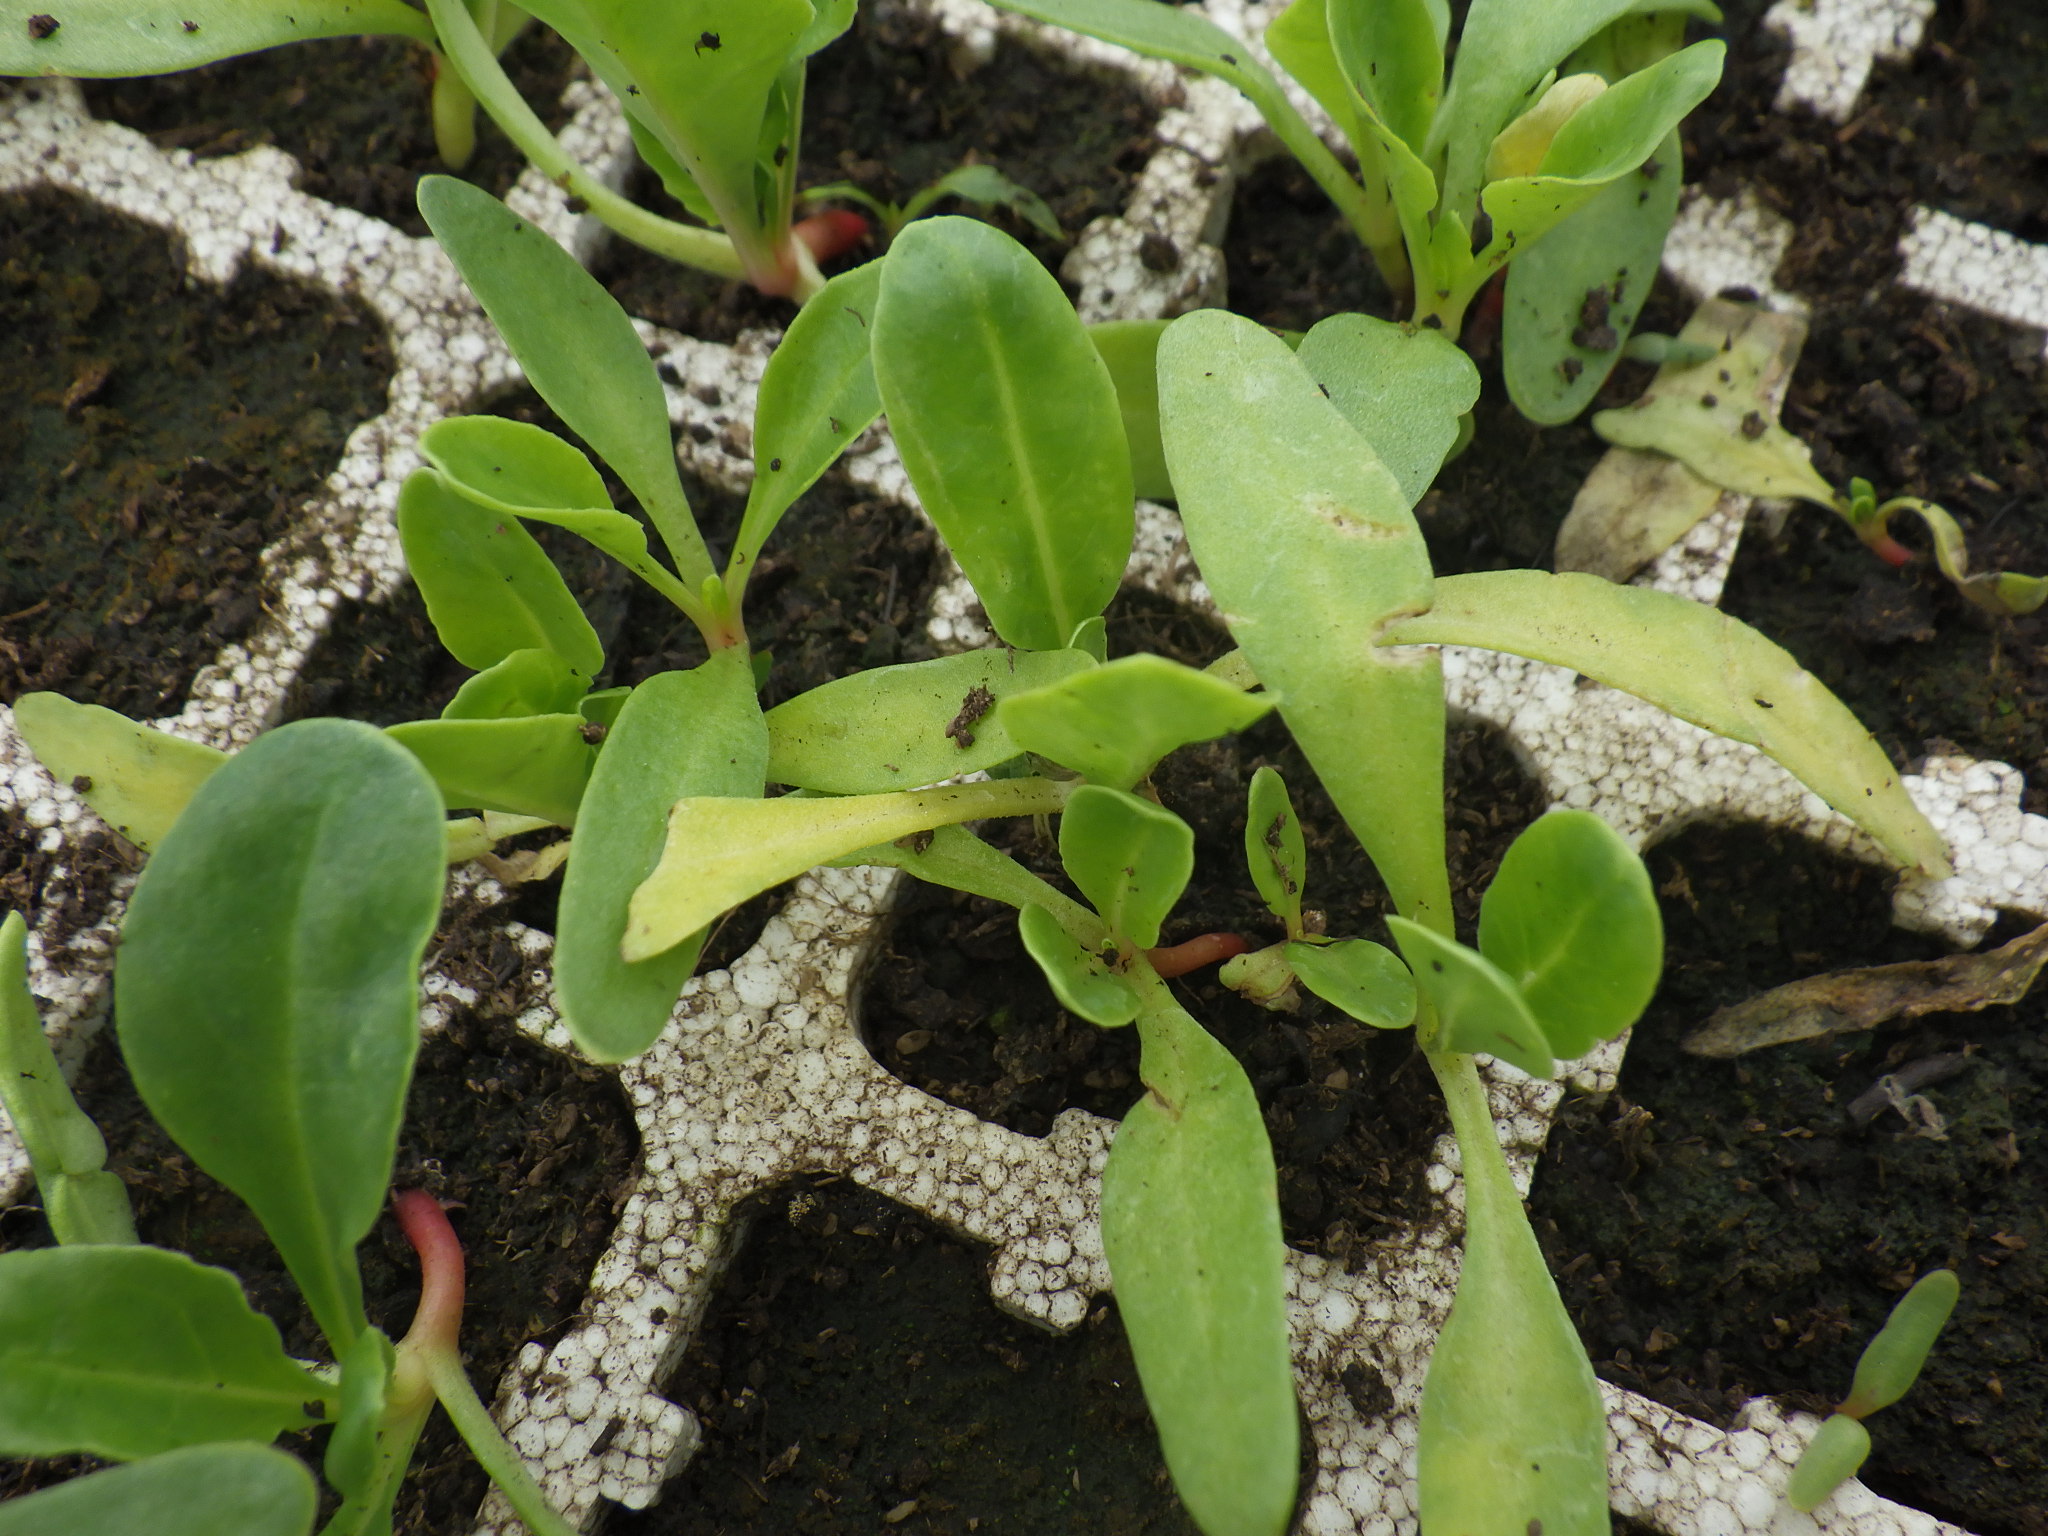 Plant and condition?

chard, healthy
